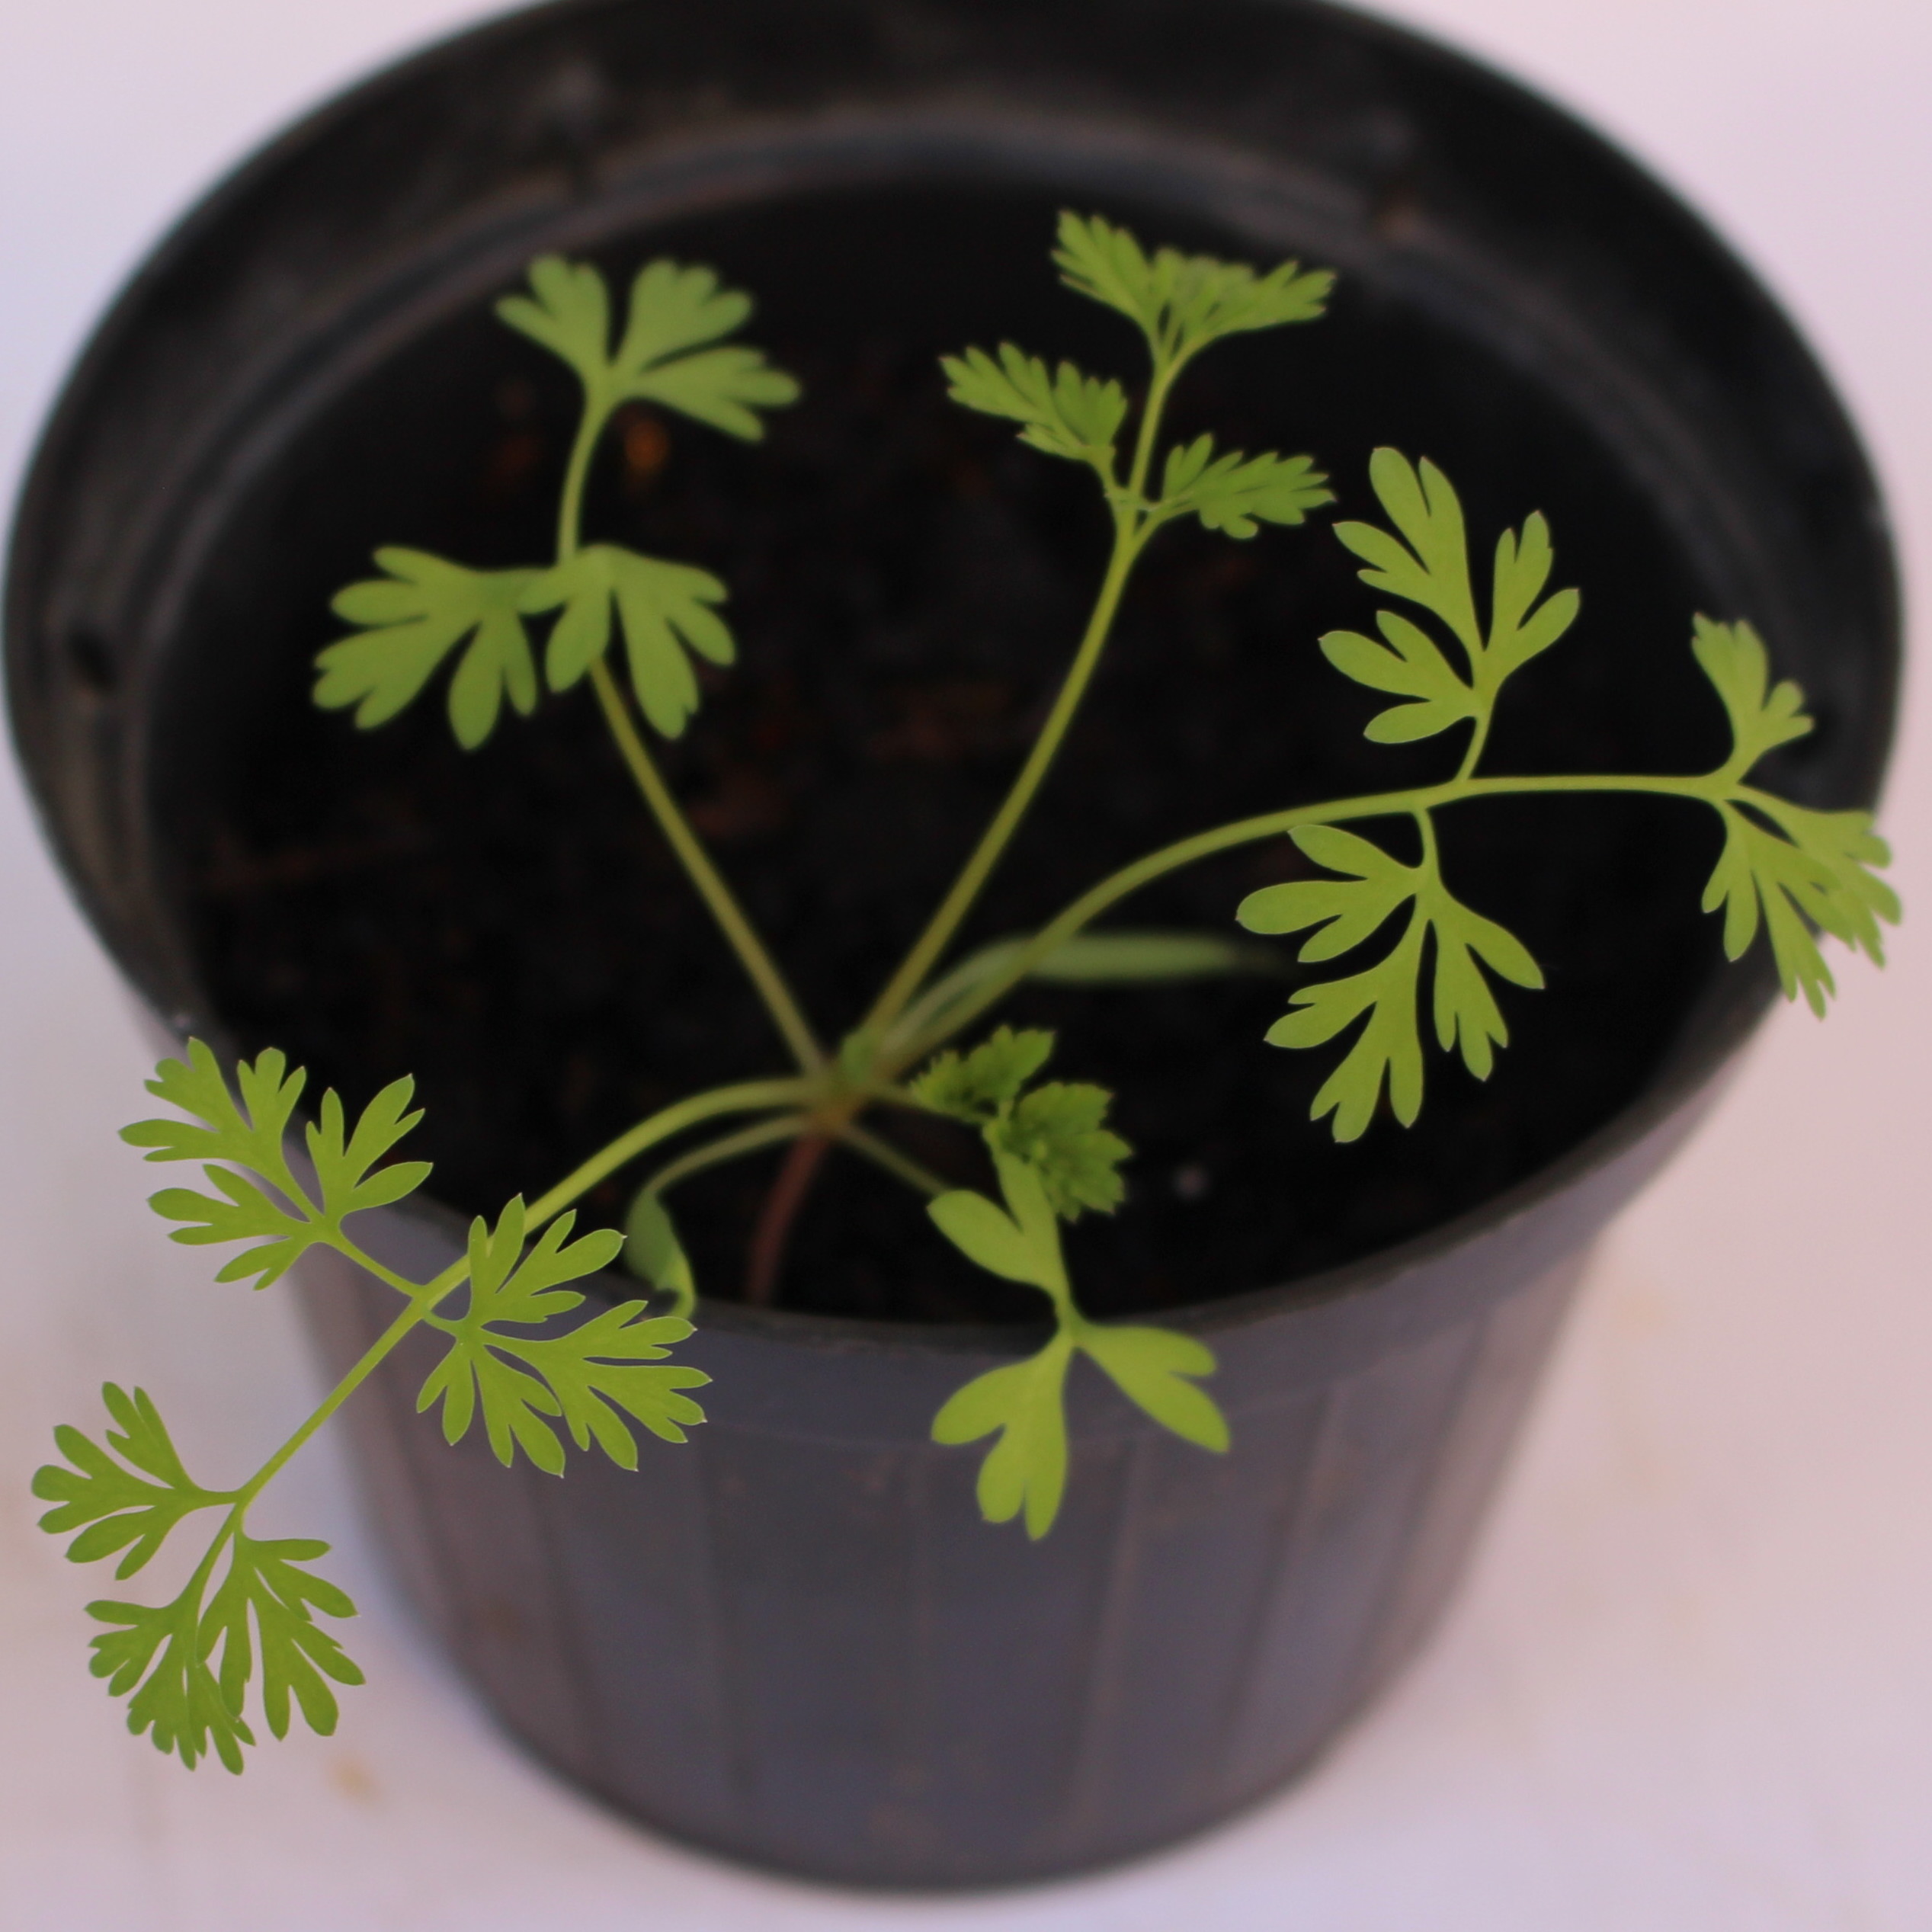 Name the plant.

Fumaria officinalis
